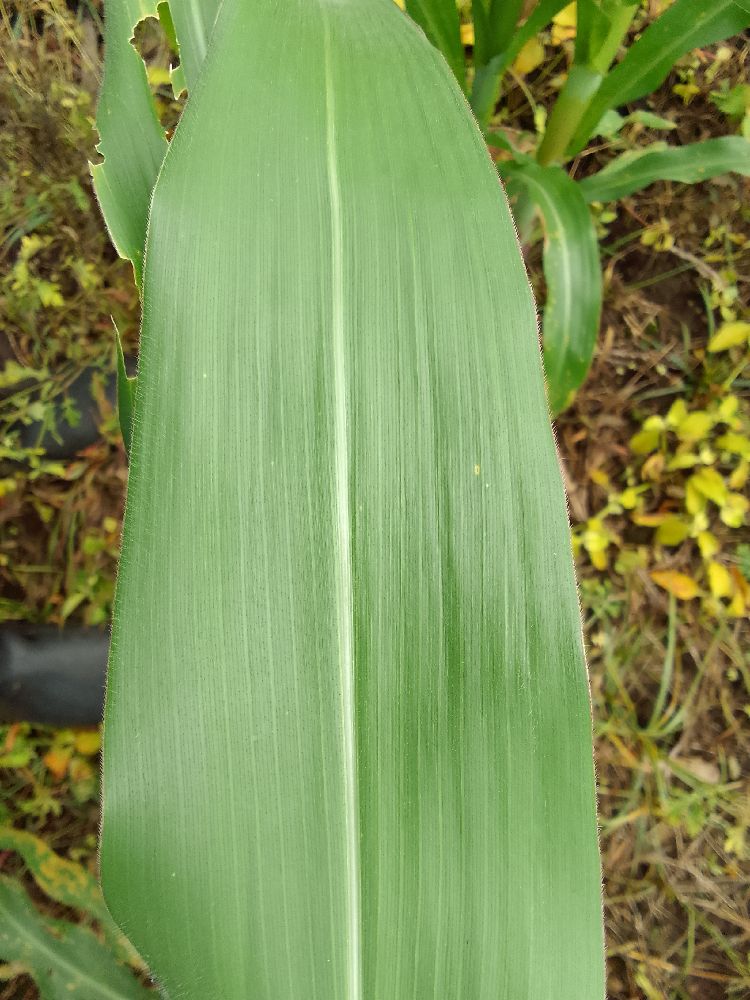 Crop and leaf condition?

maize, healthy
